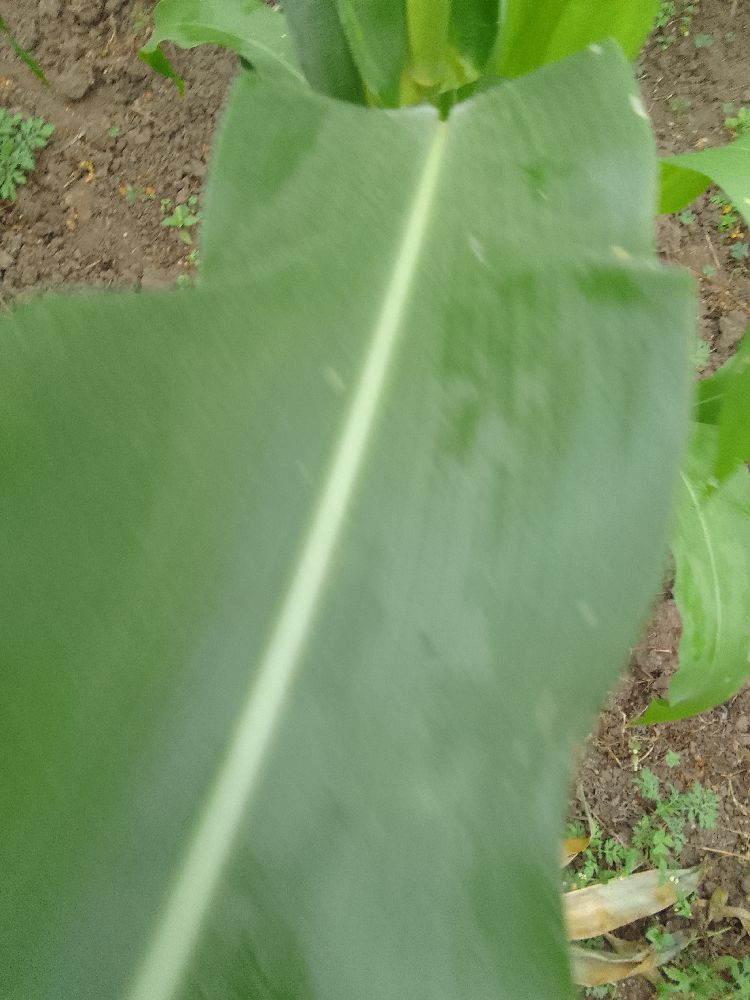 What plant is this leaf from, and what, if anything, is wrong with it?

maize, healthy
